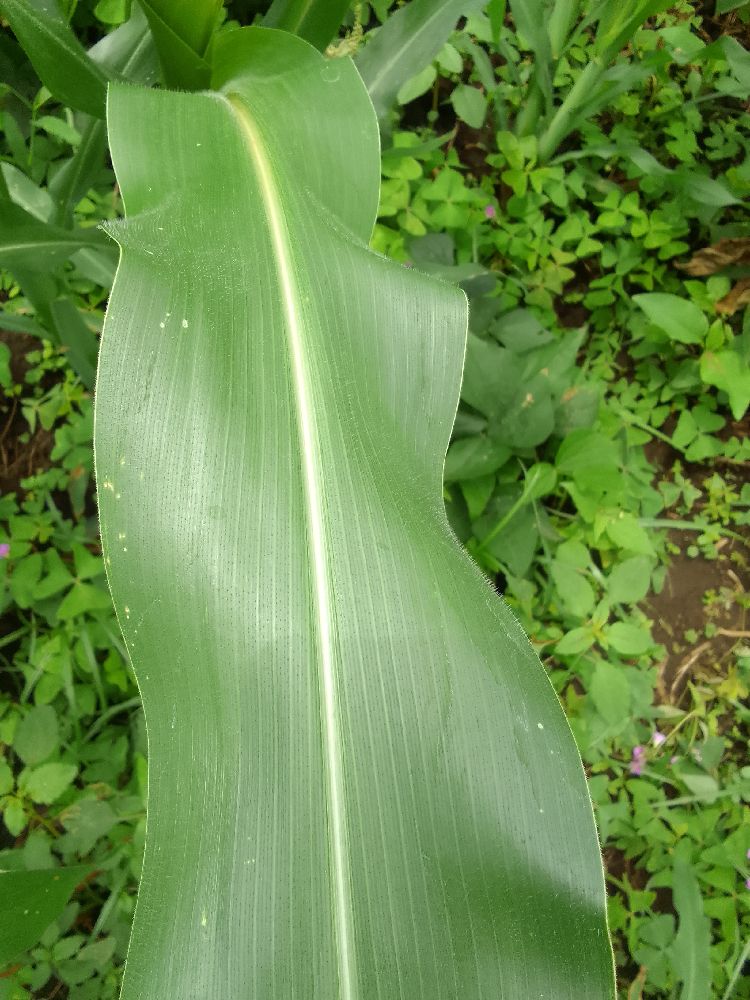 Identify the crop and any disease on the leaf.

maize, healthy
